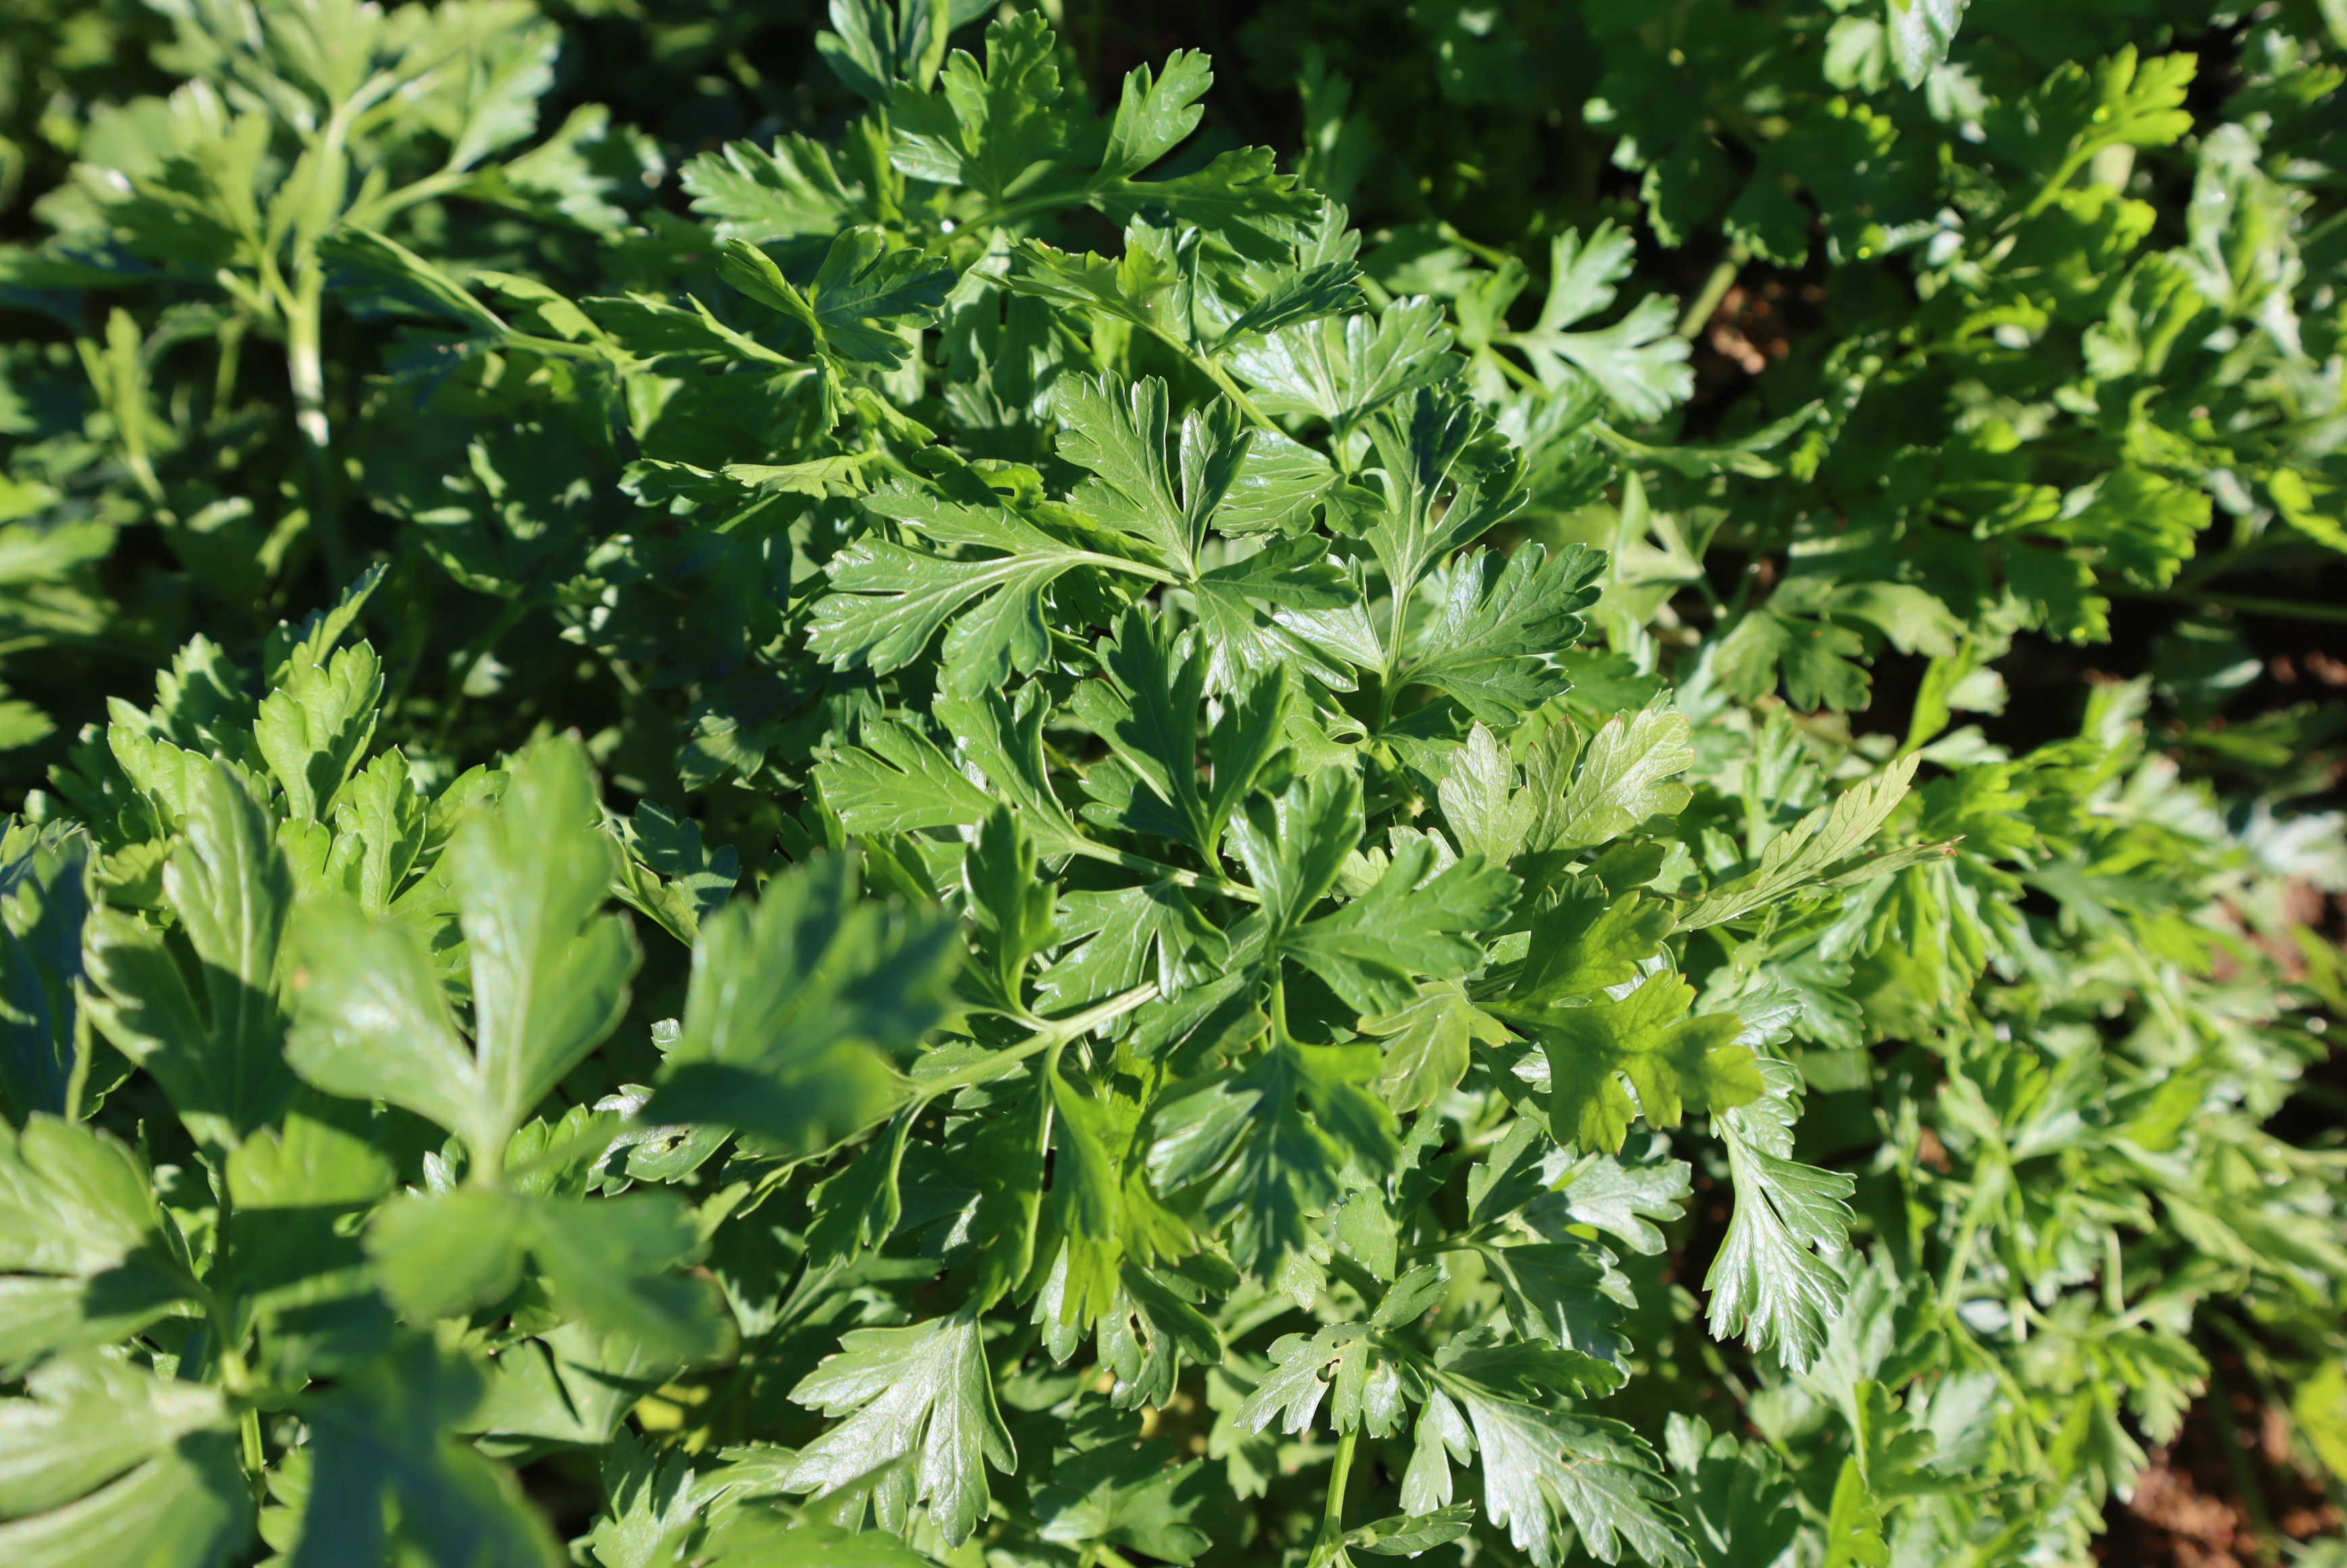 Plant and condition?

parsley, healthy
